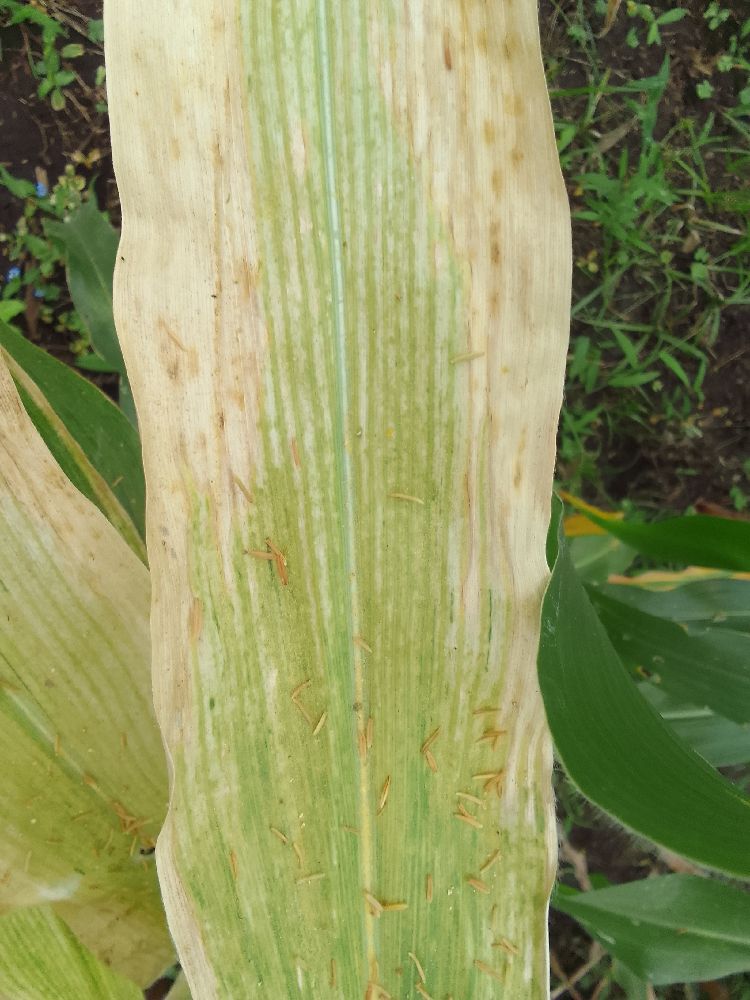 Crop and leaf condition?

maize, maize lethal necrosis
